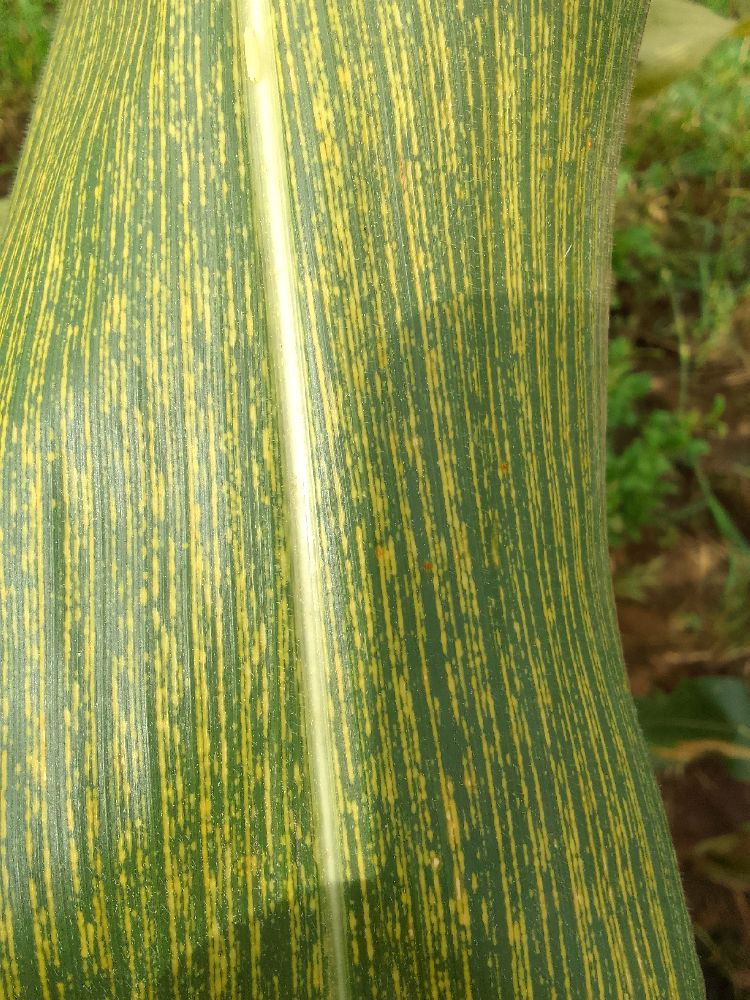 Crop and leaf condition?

maize, maize streak virus
